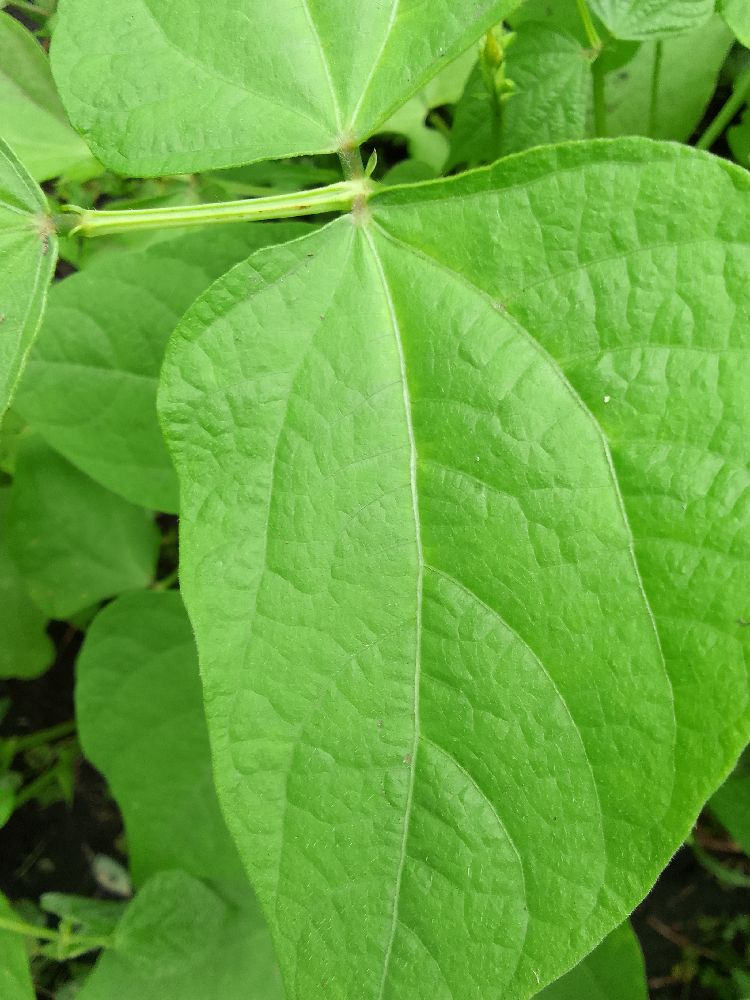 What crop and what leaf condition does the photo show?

common bean, healthy
